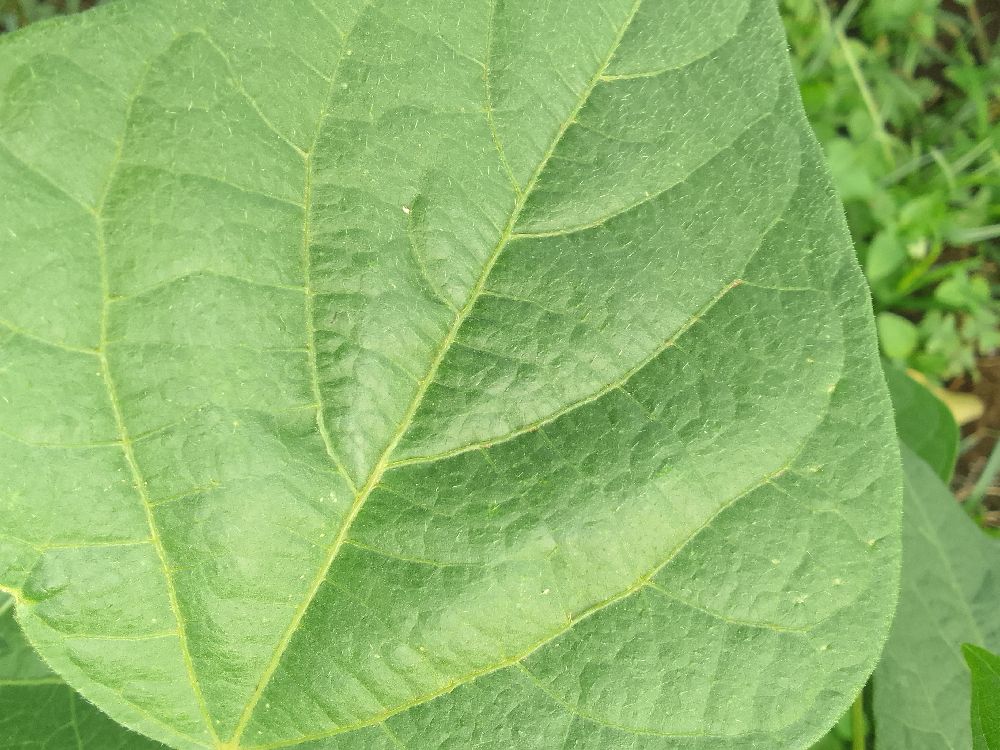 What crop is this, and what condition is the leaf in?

common bean, healthy
